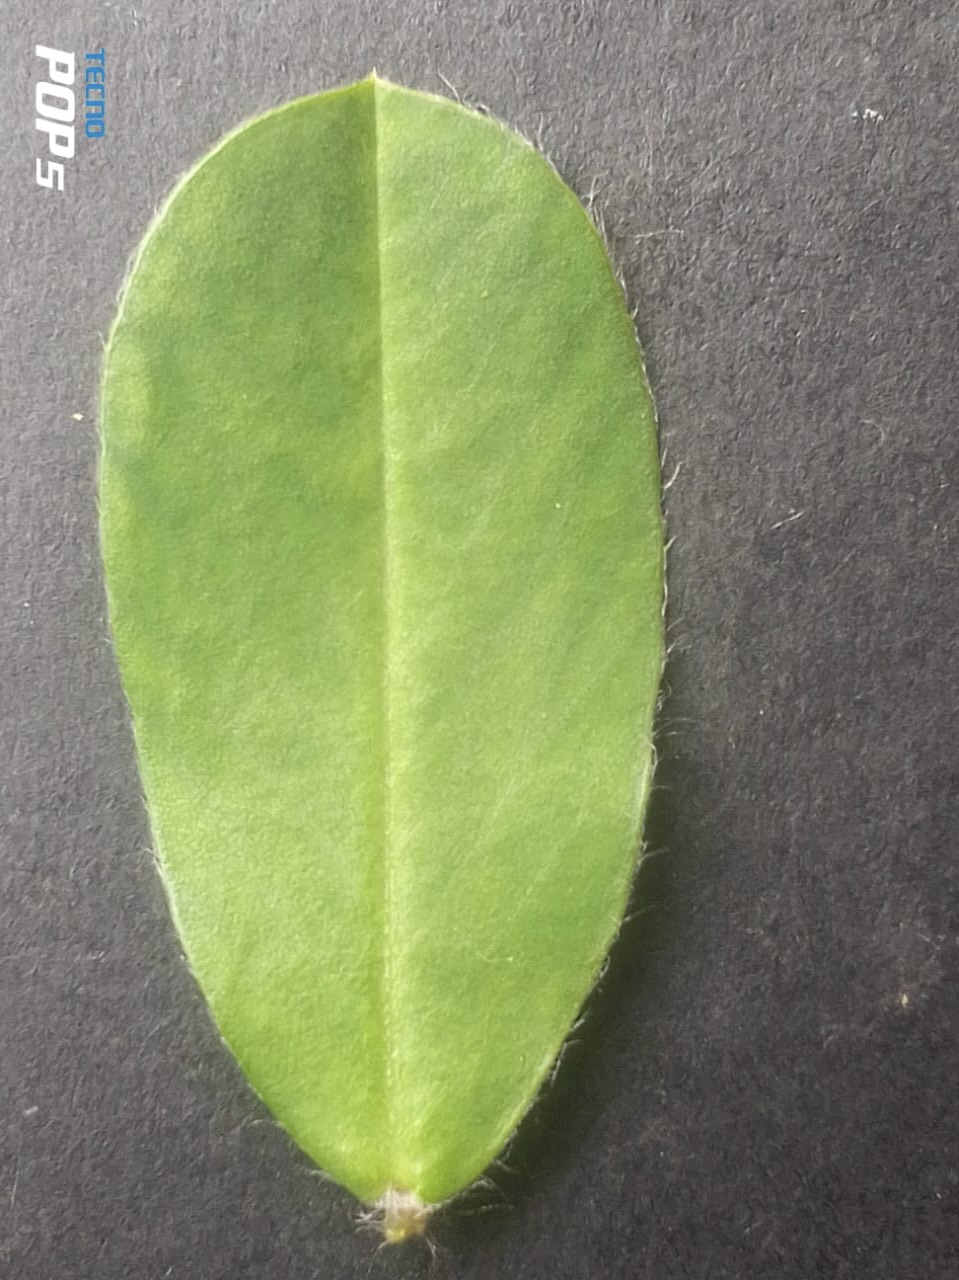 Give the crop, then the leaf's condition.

peanut, healthy leaves
